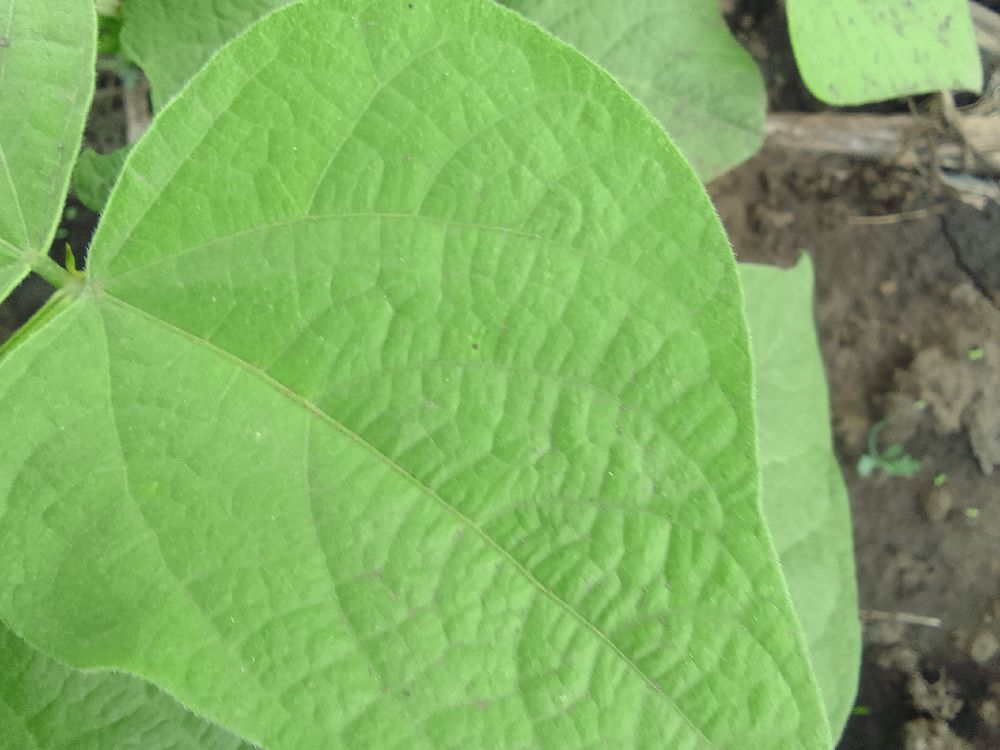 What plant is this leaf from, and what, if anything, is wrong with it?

common bean, healthy
